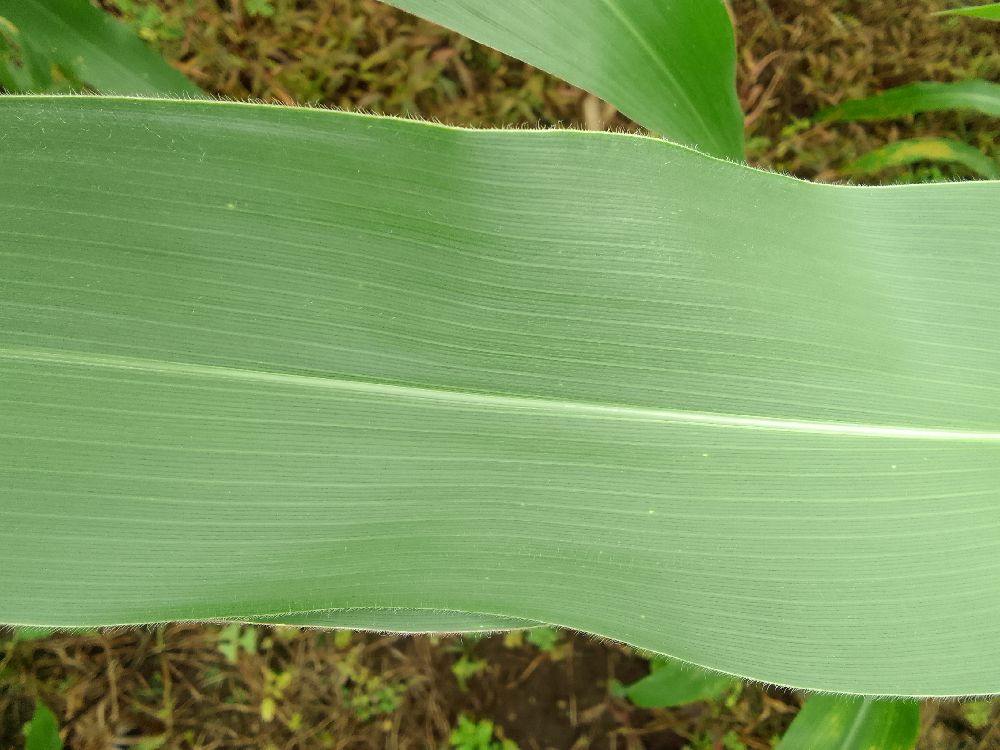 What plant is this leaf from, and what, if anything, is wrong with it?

maize, healthy
